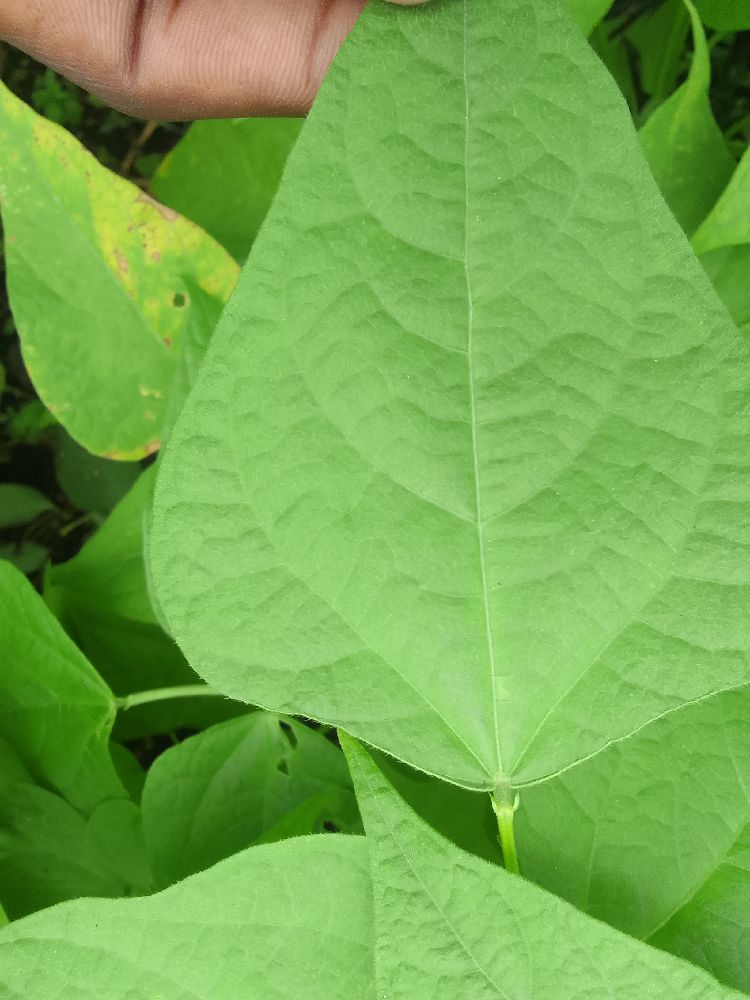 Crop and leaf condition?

common bean, healthy
